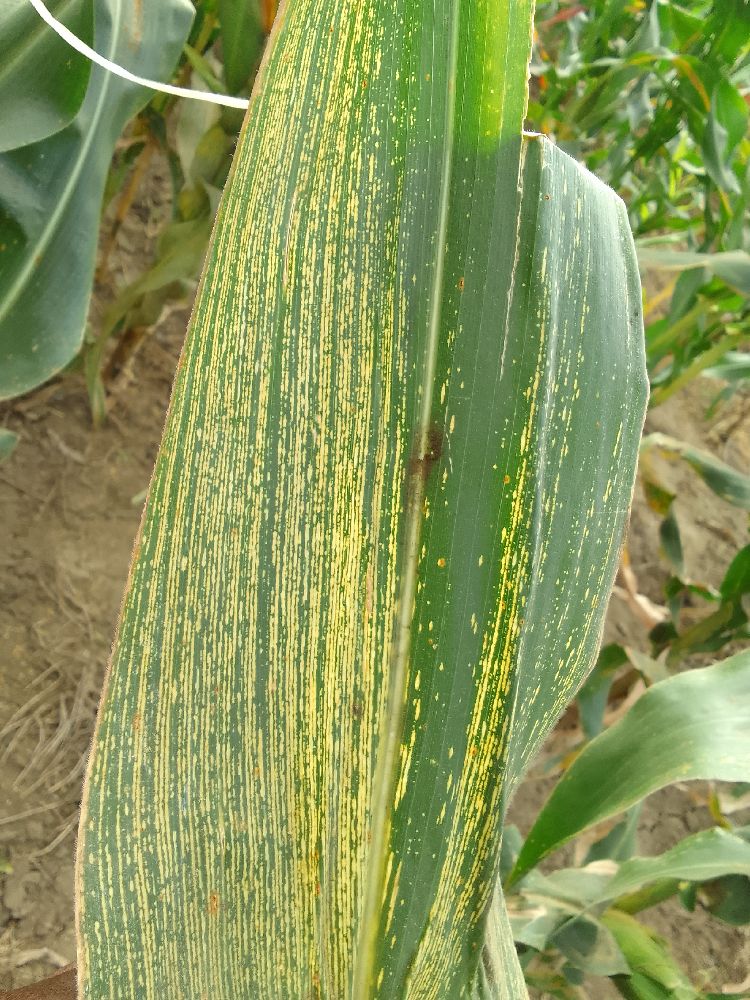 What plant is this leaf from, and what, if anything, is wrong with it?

maize, maize streak virus
